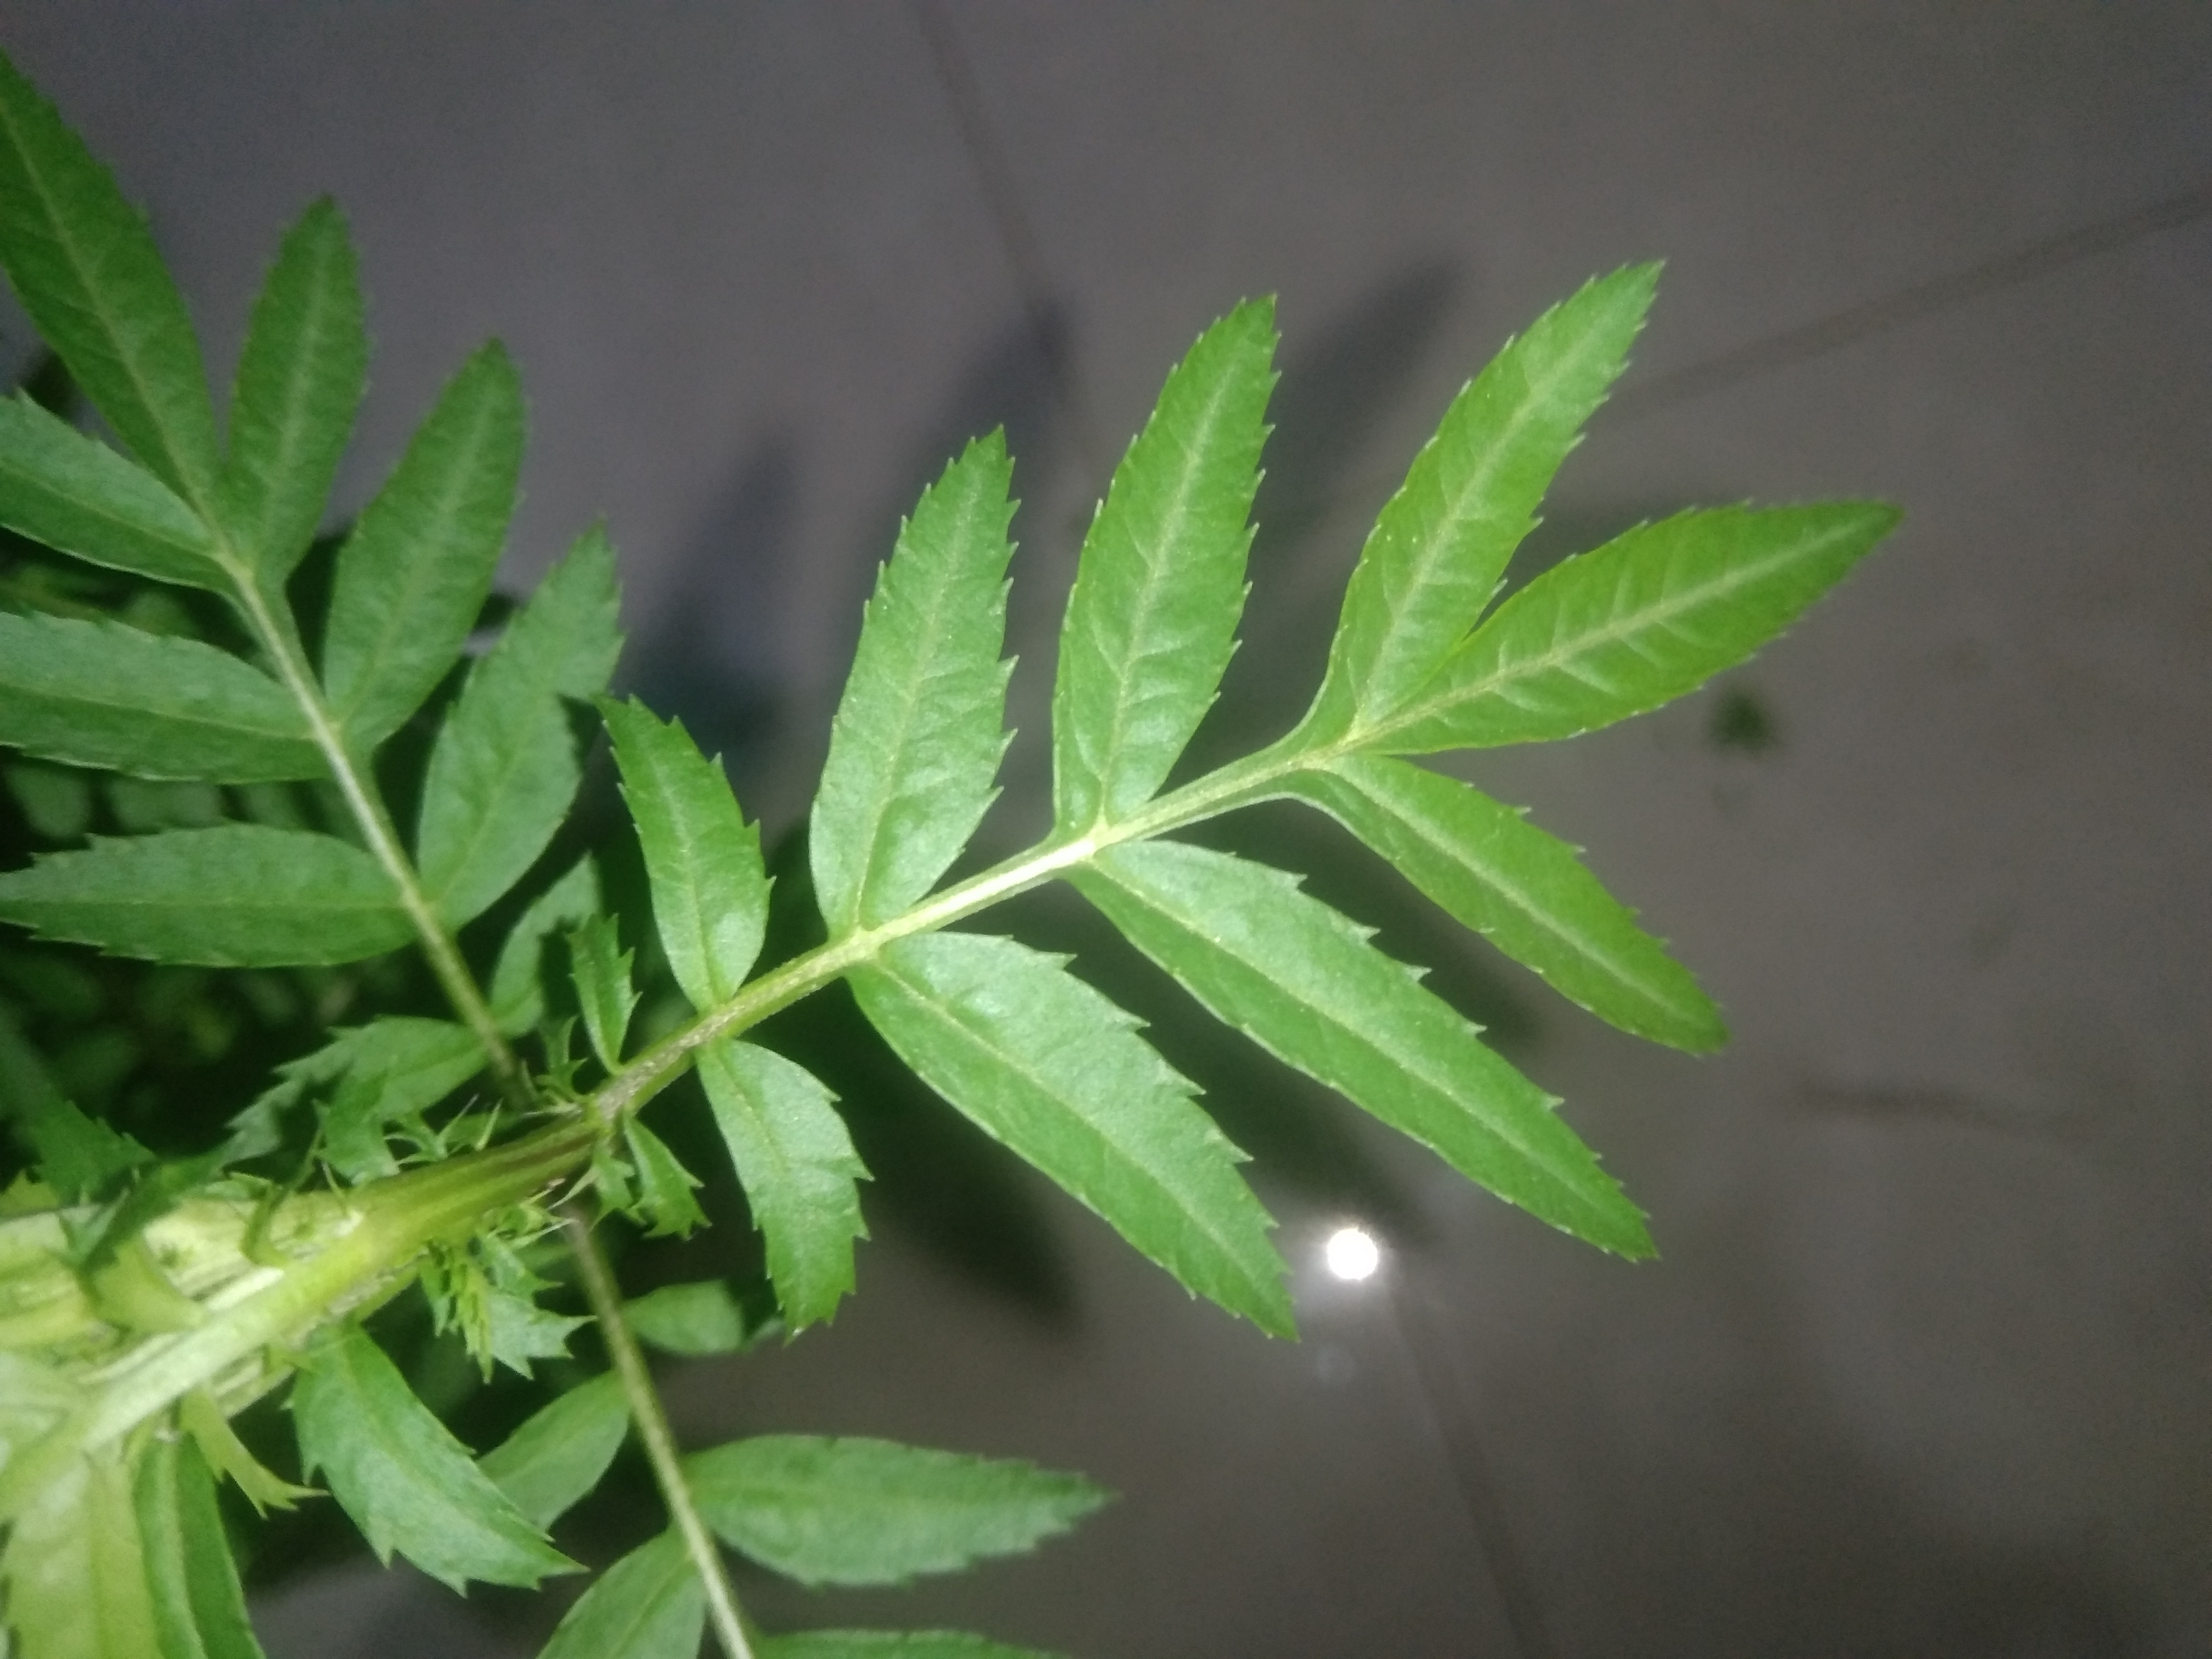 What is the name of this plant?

marigold
